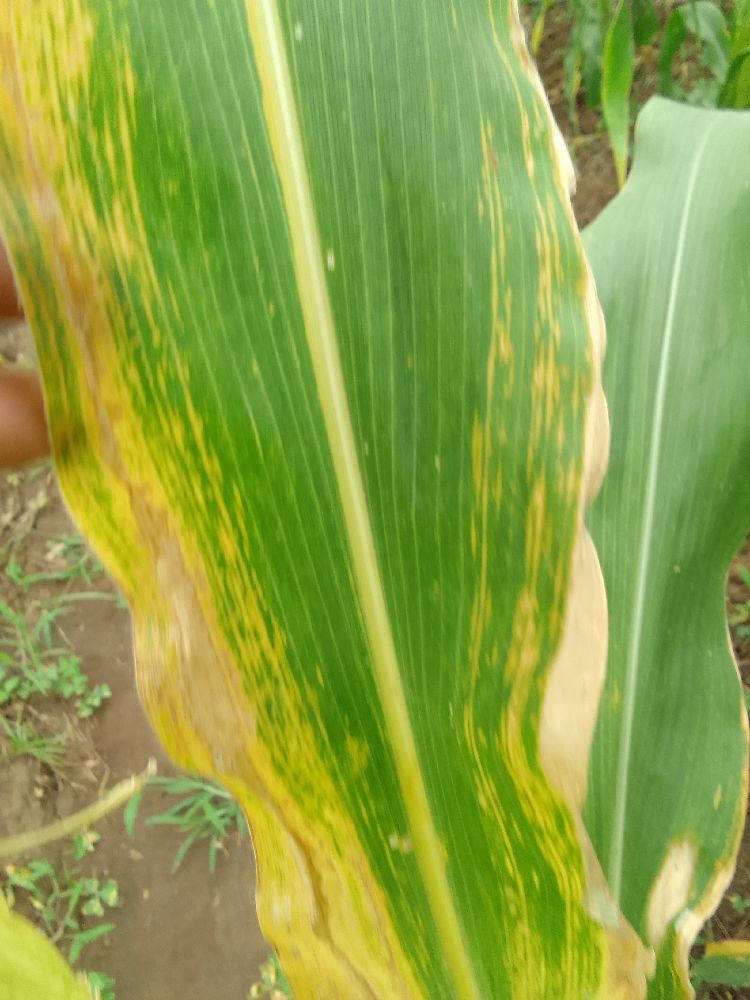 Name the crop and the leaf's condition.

maize, maize lethal necrosis
